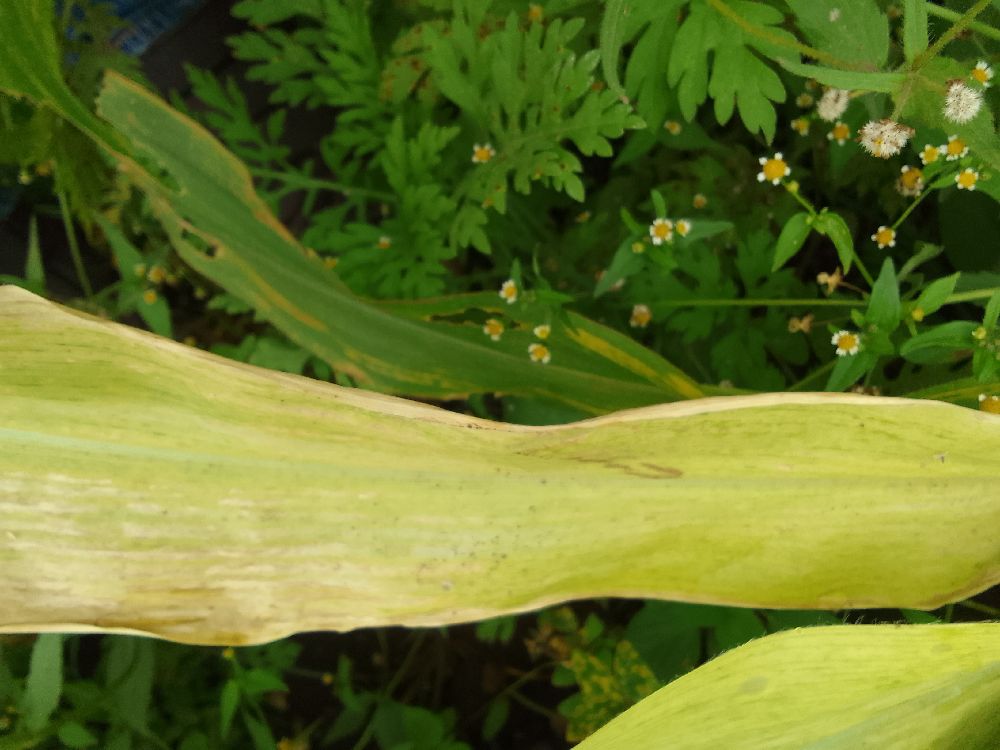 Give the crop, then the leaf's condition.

maize, maize lethal necrosis
